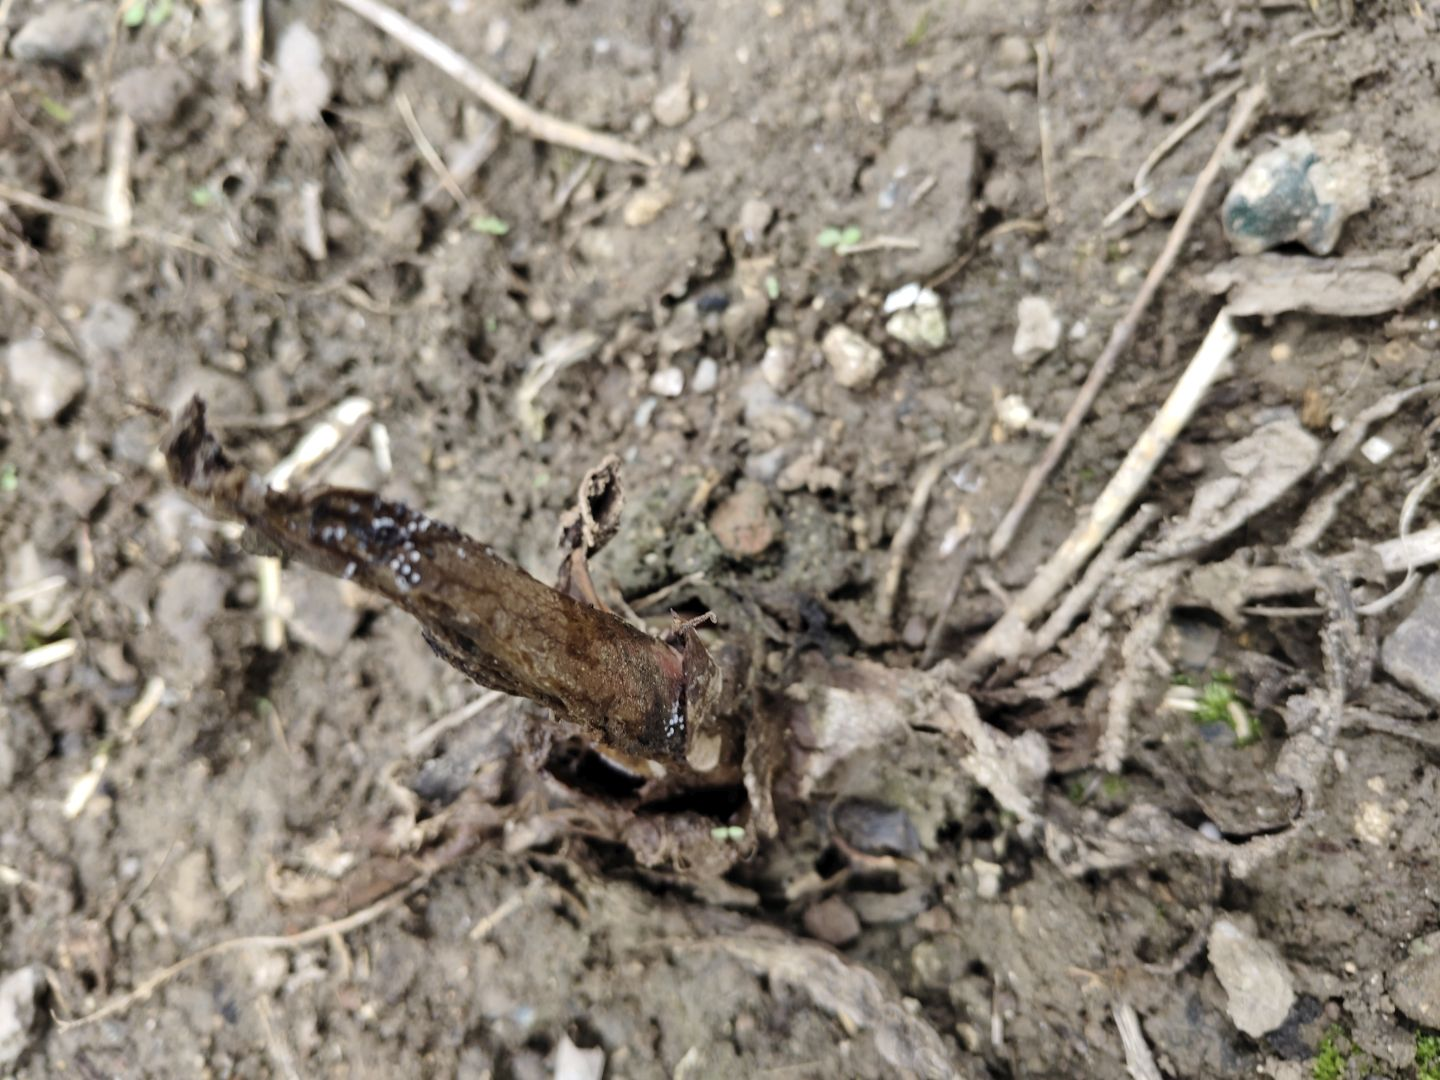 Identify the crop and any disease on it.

taro, root rot
